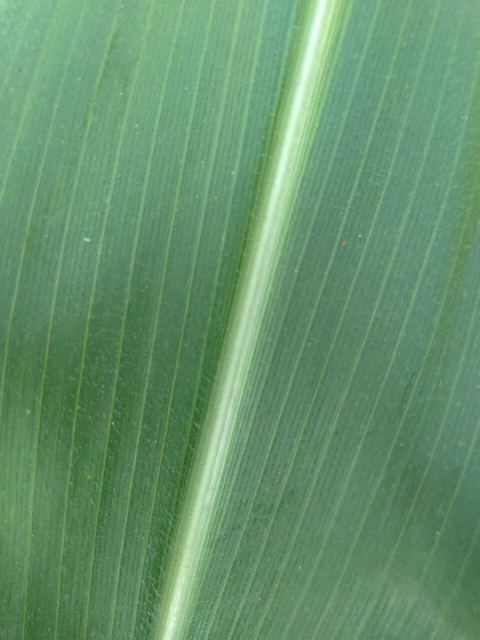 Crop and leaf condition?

maize, healthy
